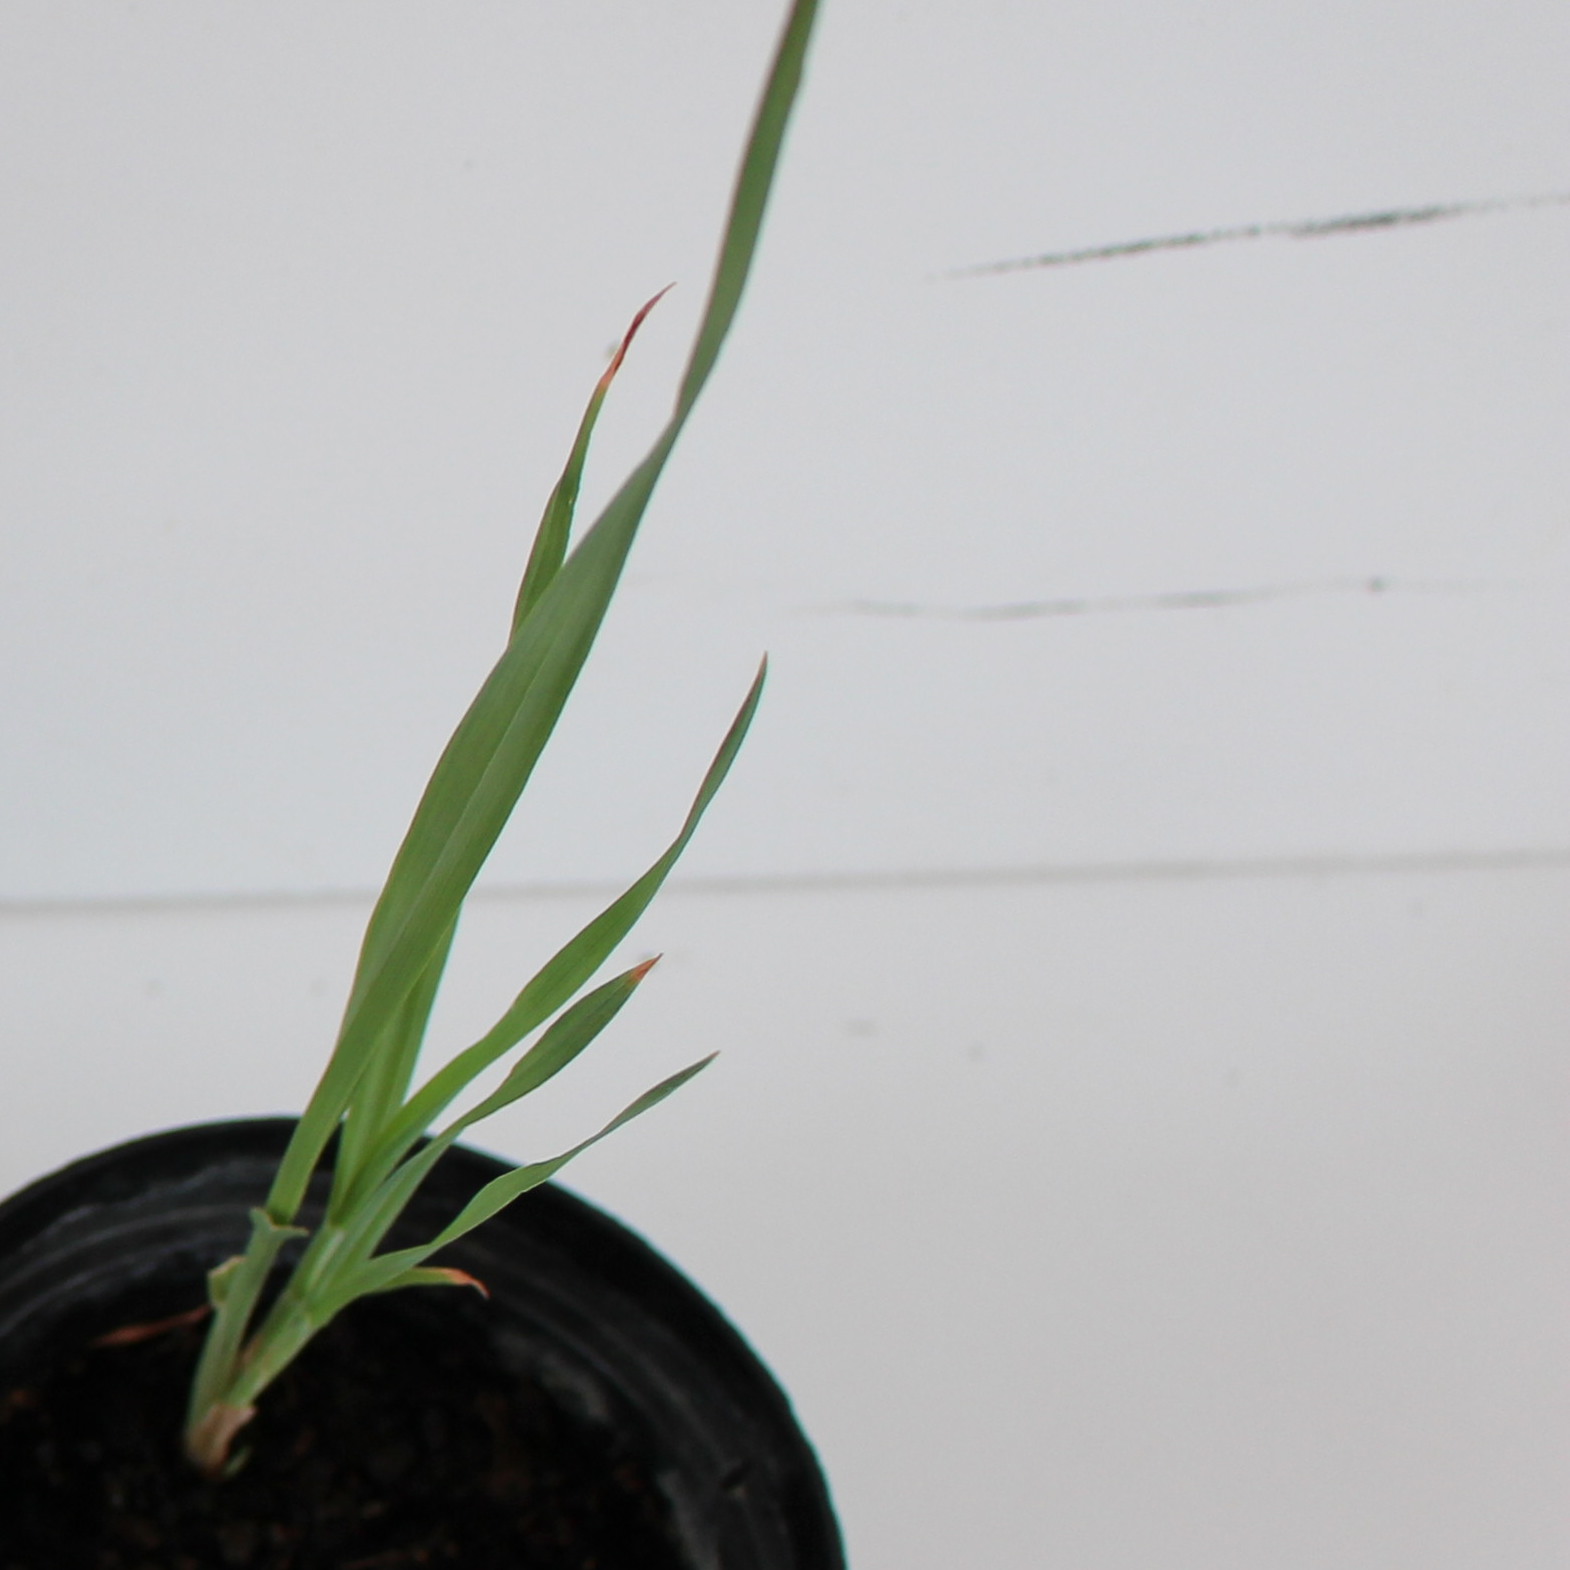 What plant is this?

Avena sterilis
